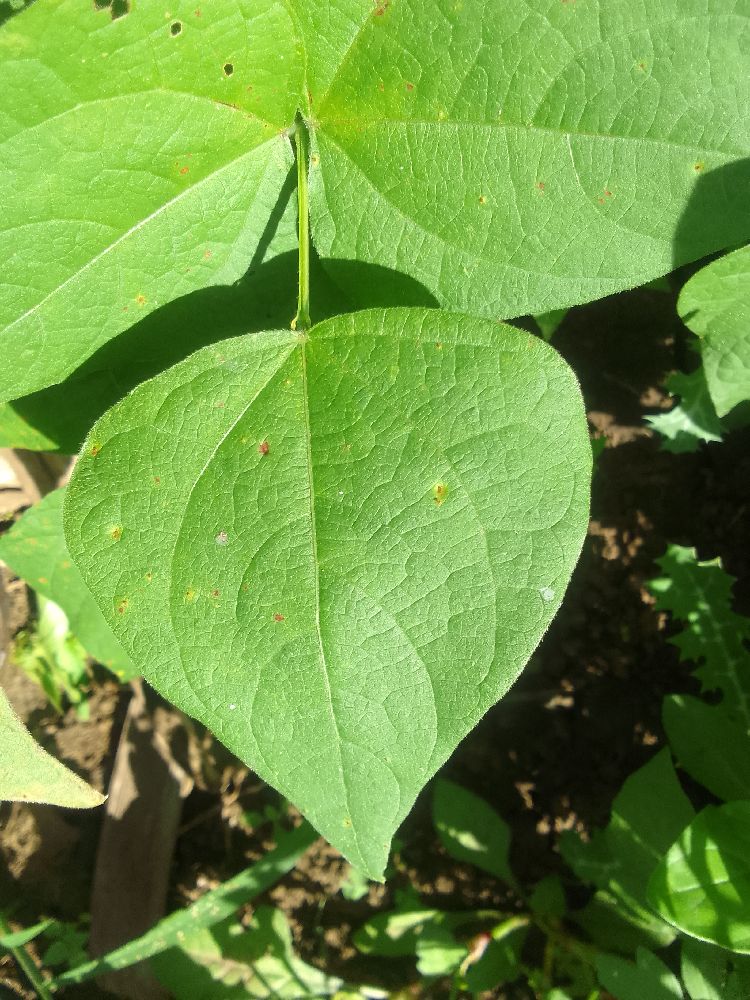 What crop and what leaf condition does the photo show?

common bean, healthy
